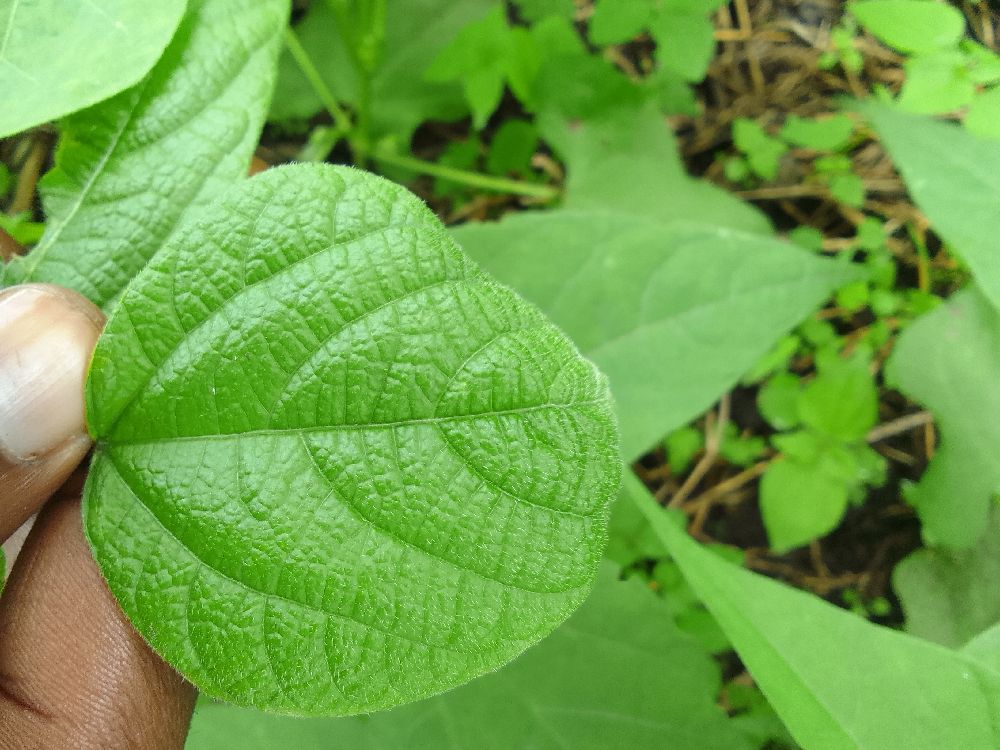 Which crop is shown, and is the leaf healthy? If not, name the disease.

common bean, healthy
